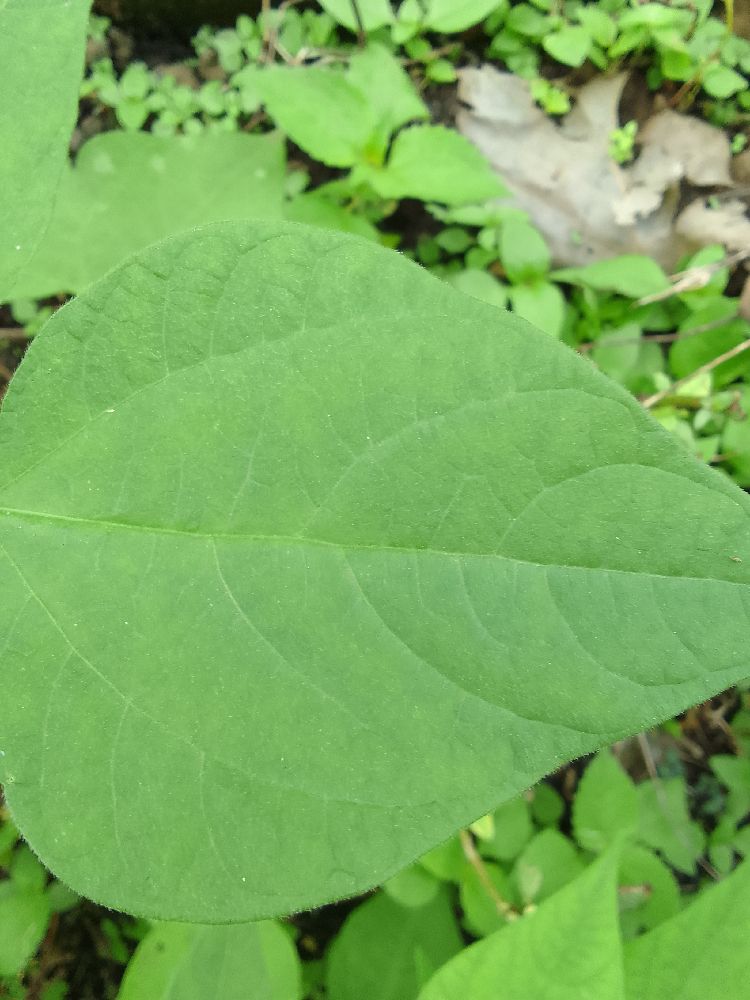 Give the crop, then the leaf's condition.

common bean, healthy
